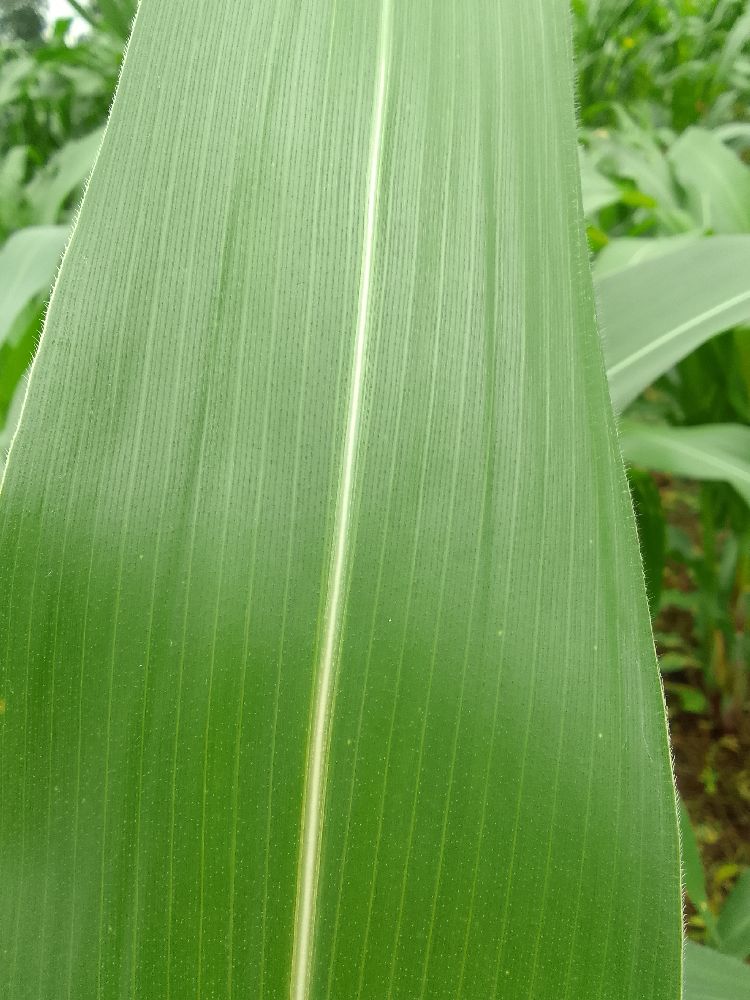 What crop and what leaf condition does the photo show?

maize, healthy
